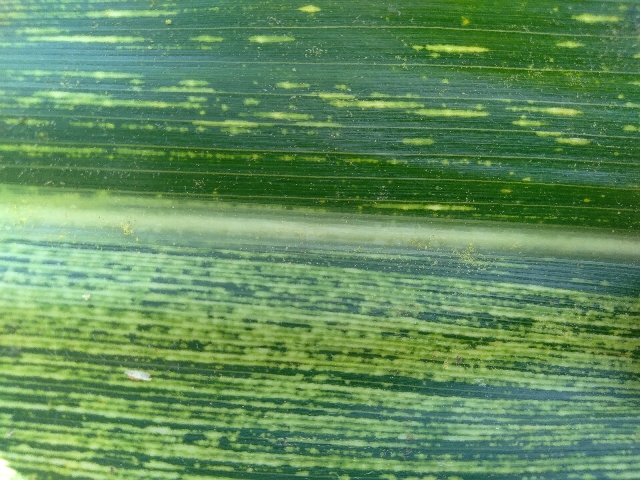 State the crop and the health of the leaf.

maize, maize streak virus
